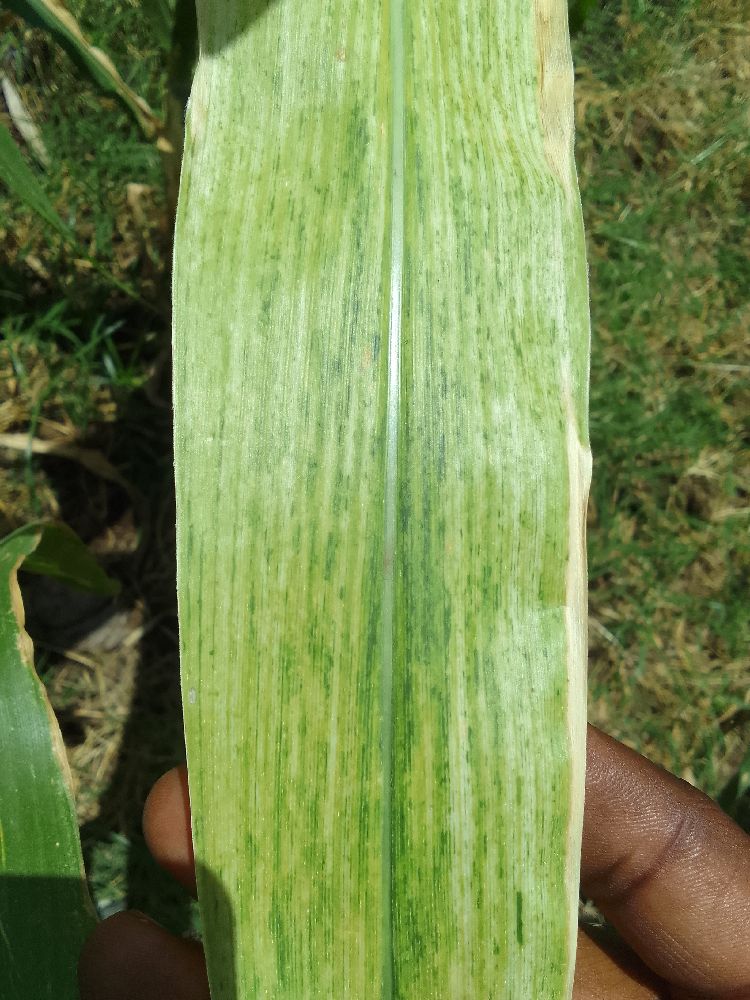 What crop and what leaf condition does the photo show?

maize, maize lethal necrosis
